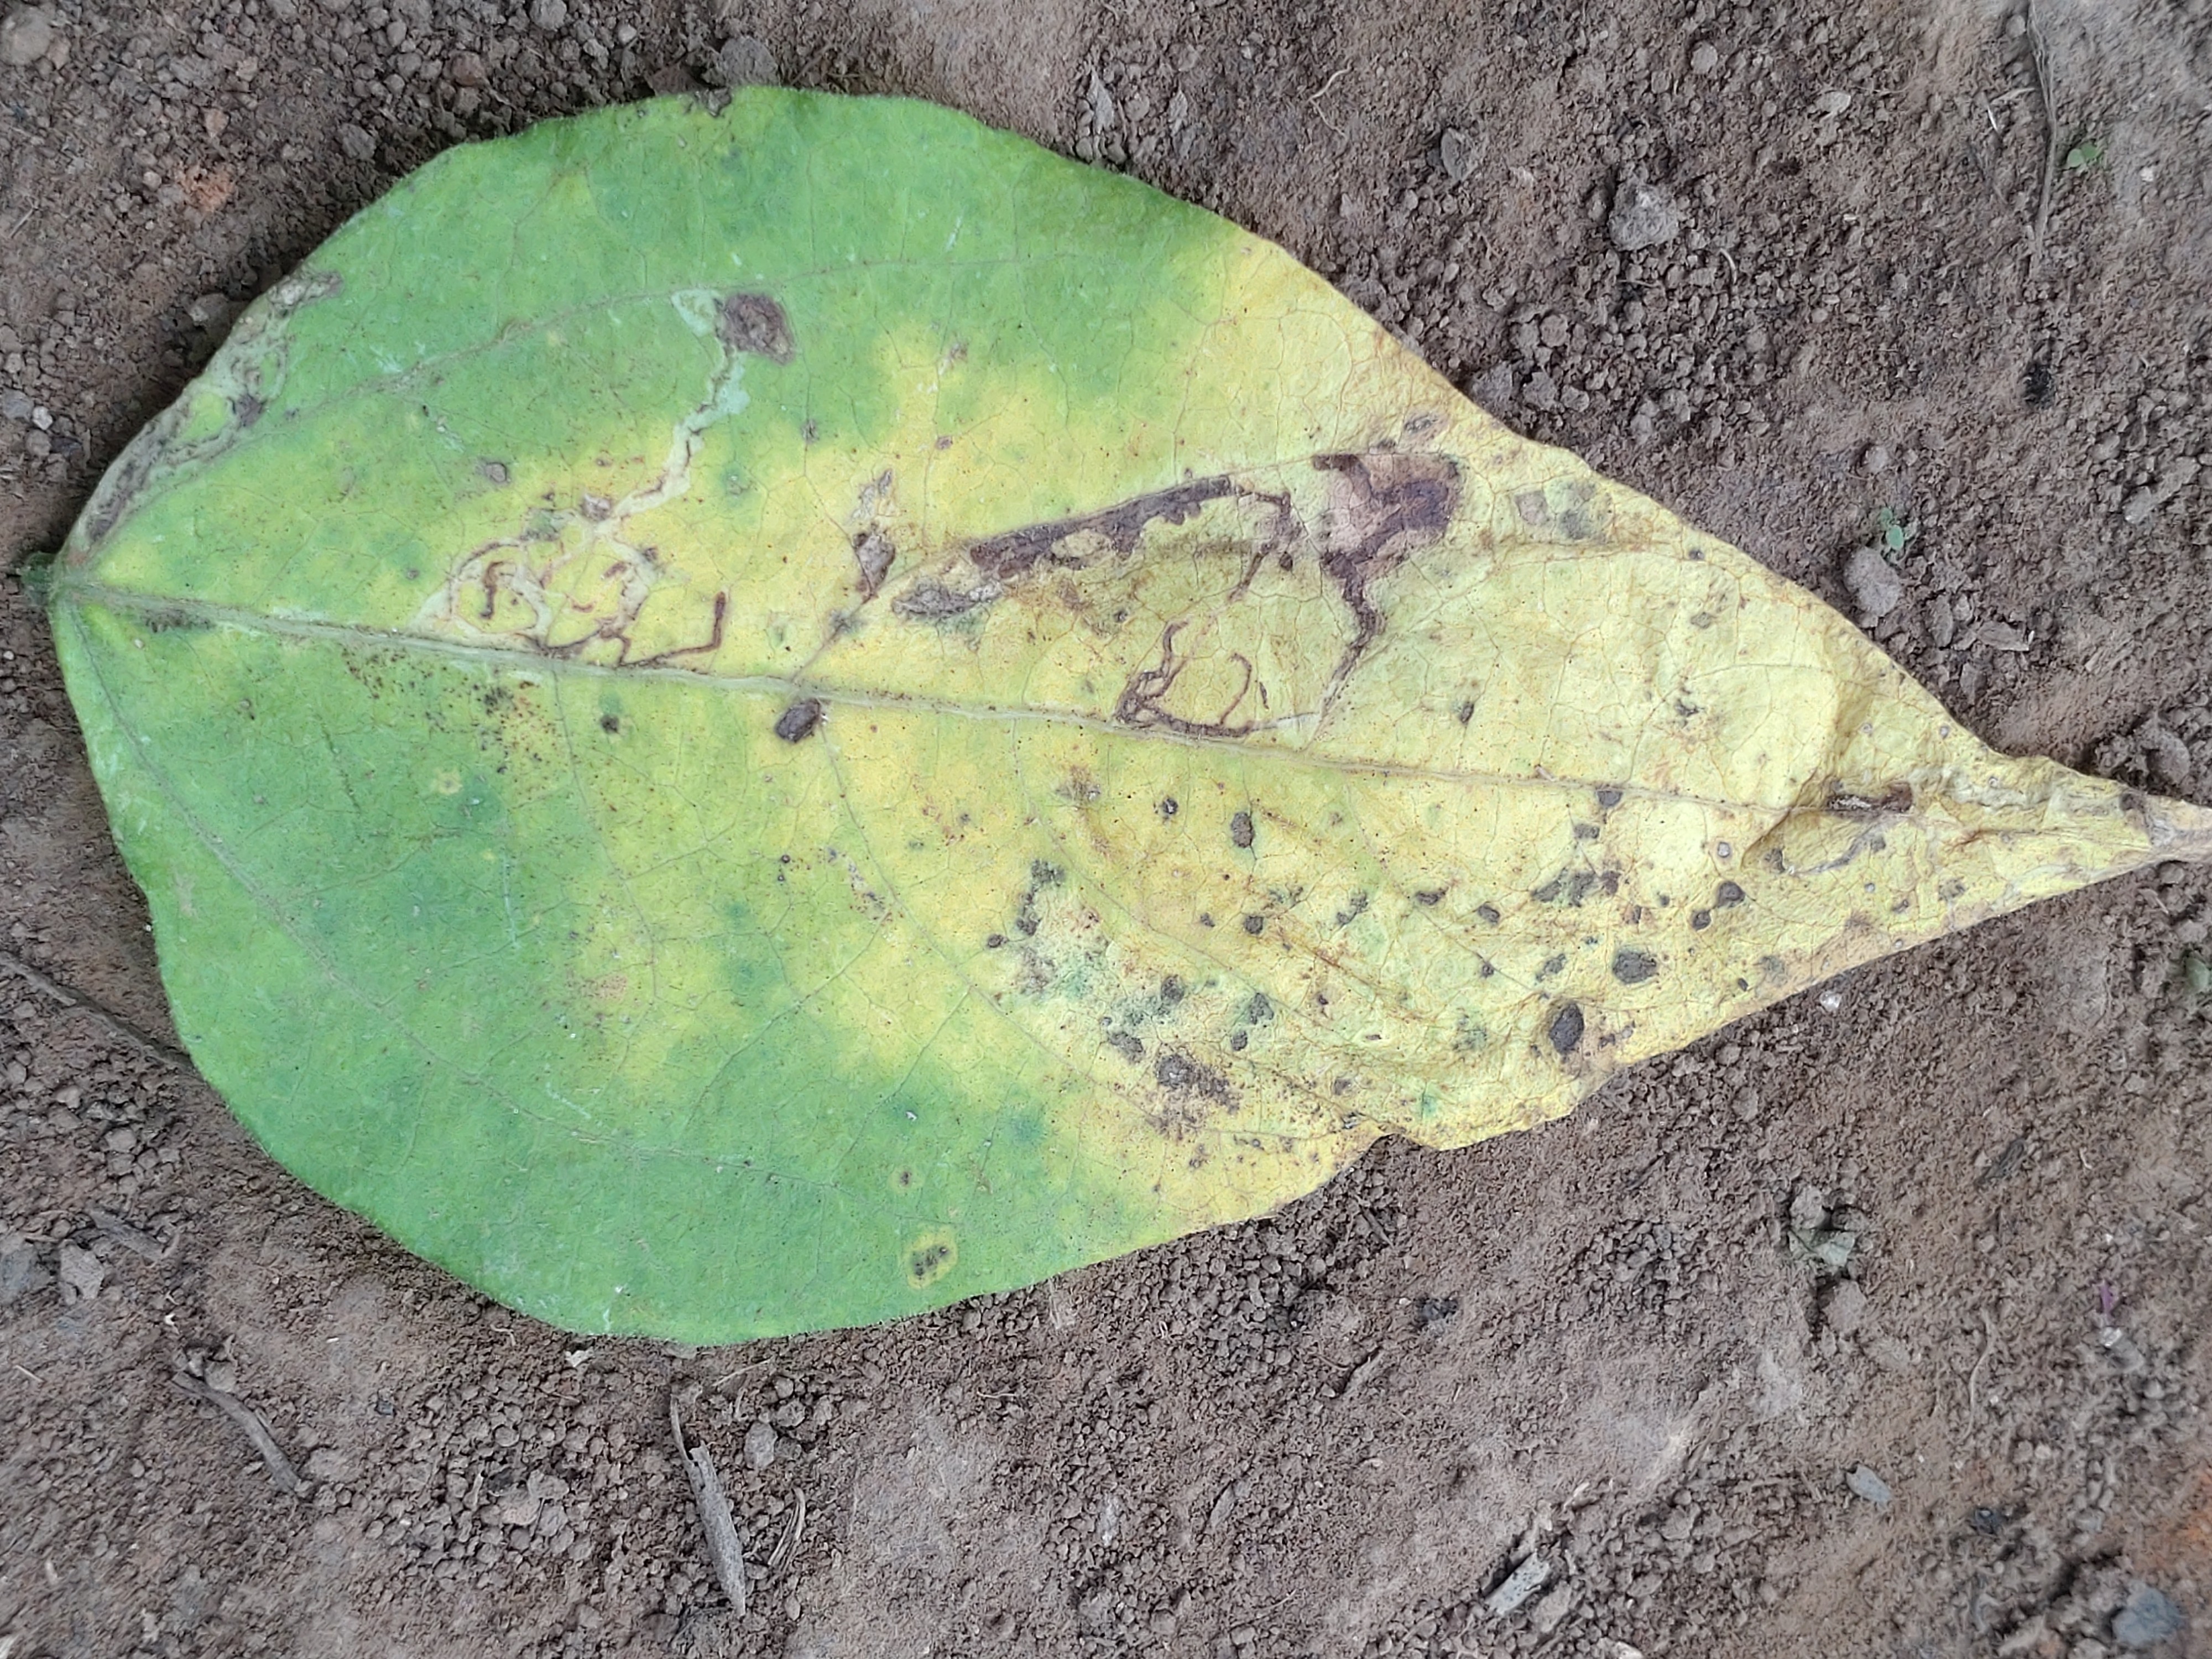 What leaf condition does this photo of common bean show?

anthracnose
